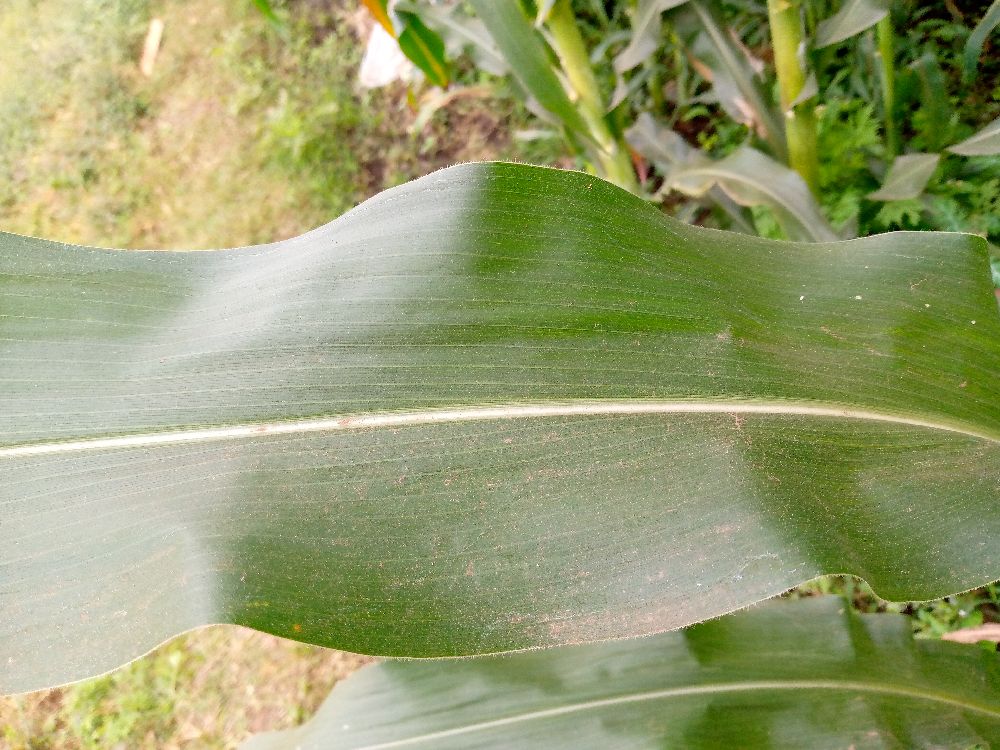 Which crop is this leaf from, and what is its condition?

maize, healthy
